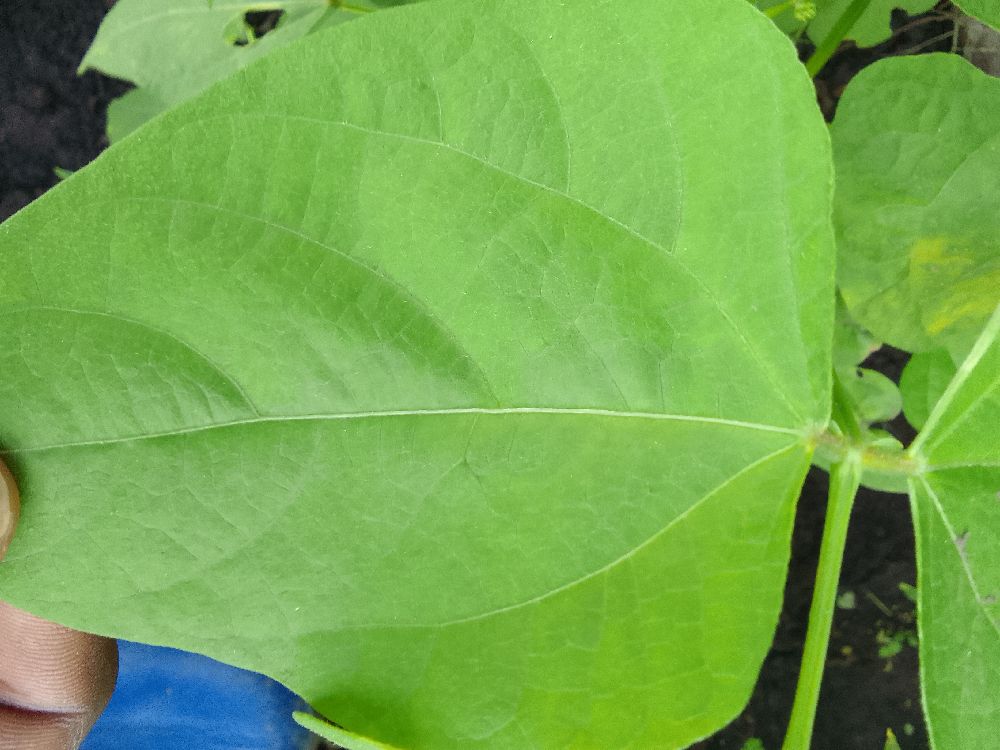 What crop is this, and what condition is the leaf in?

common bean, healthy
